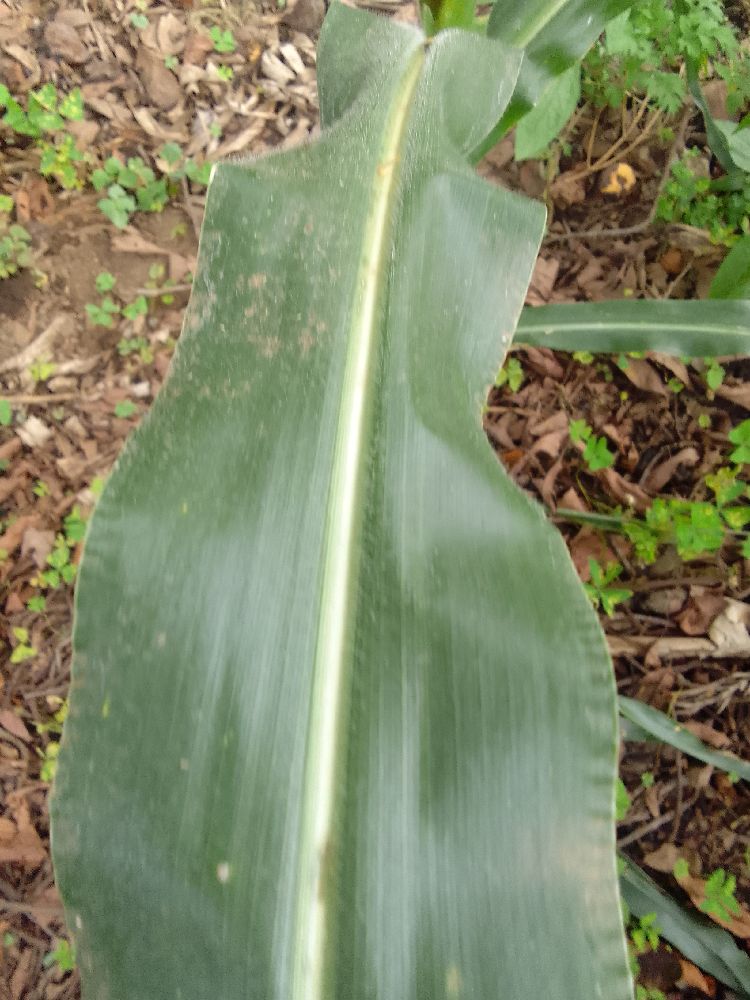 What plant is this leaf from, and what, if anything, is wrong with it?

maize, healthy
